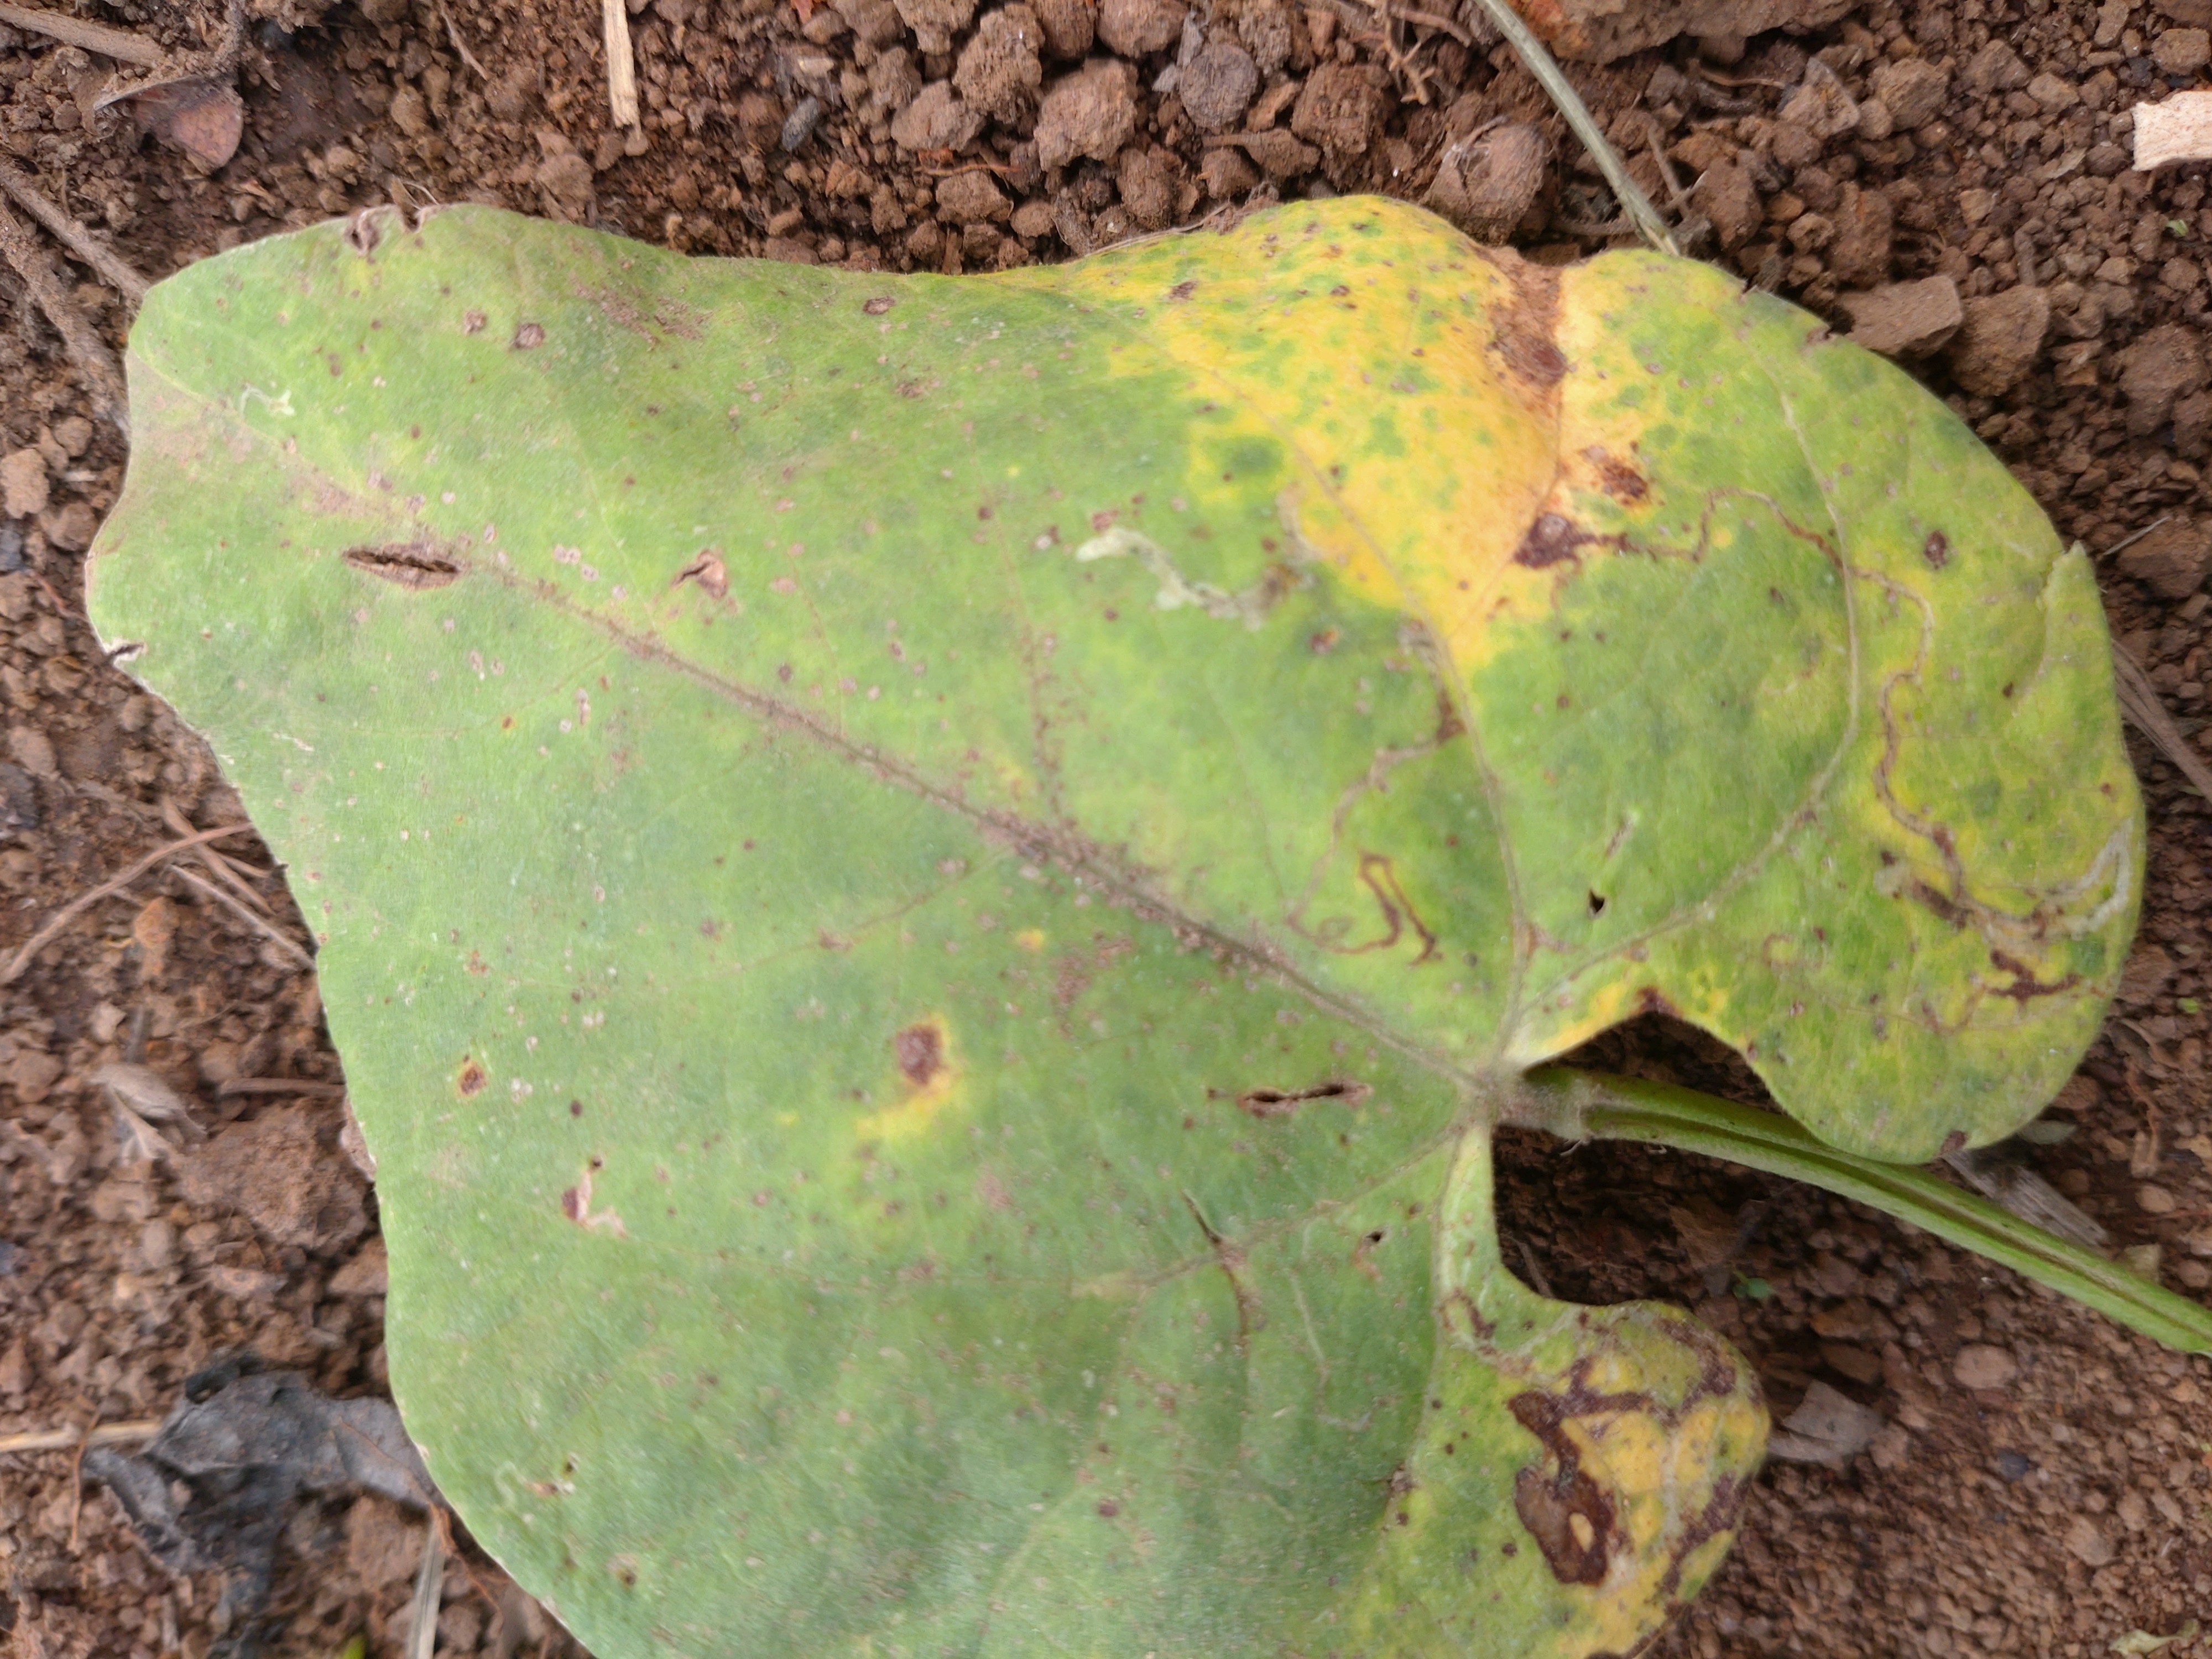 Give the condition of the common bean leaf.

rust
